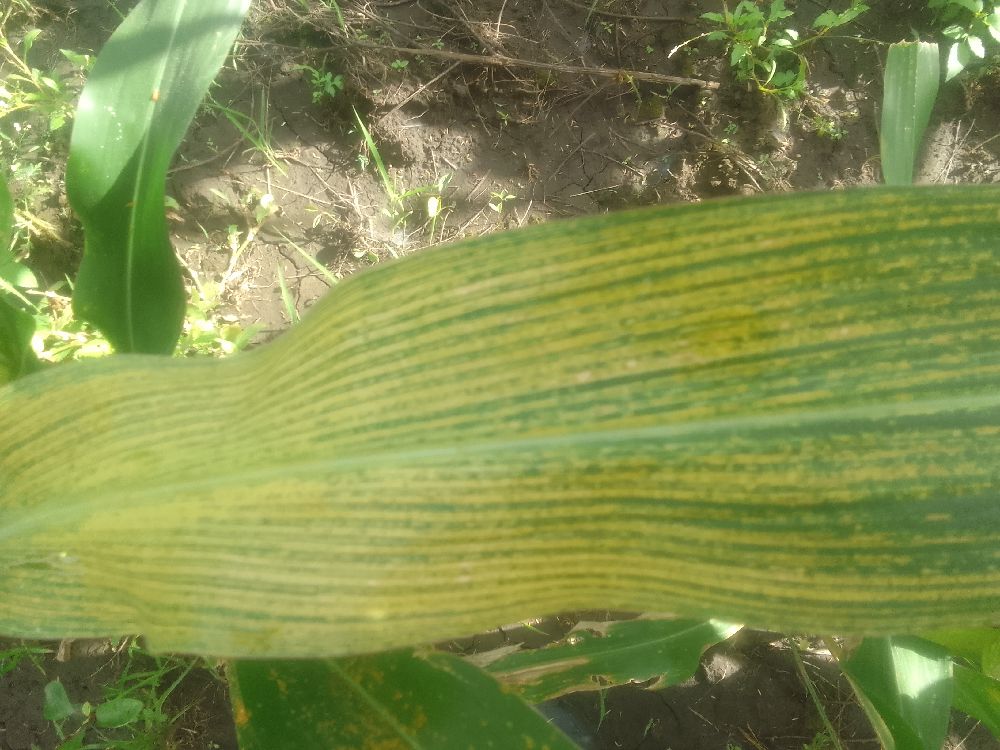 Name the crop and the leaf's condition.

maize, maize streak virus
